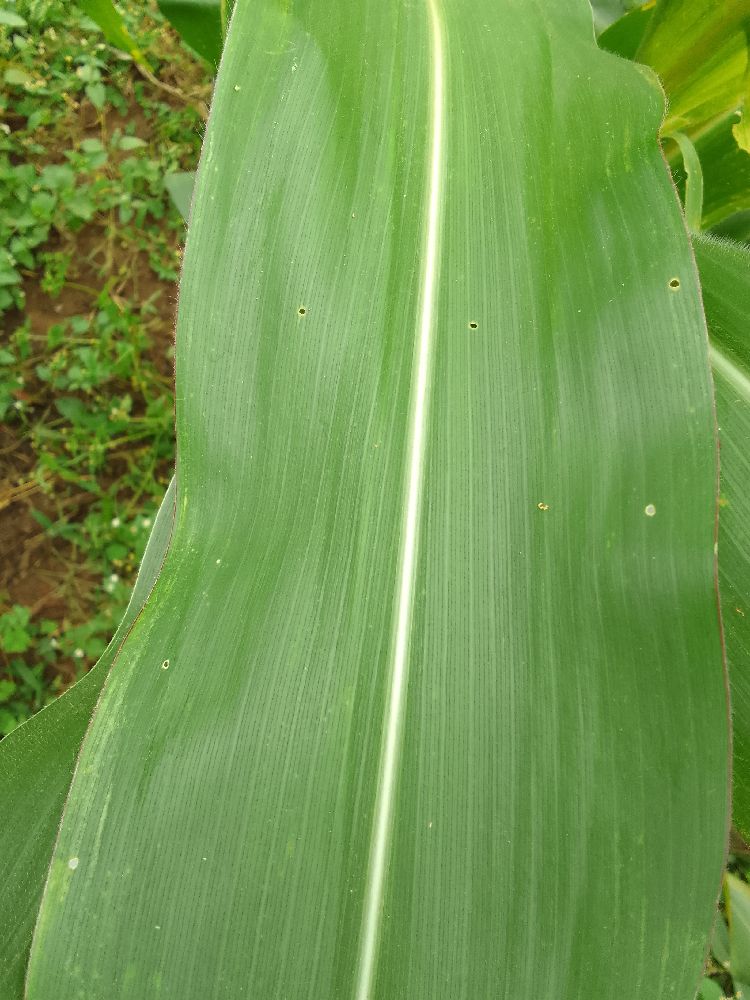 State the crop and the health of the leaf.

maize, healthy
